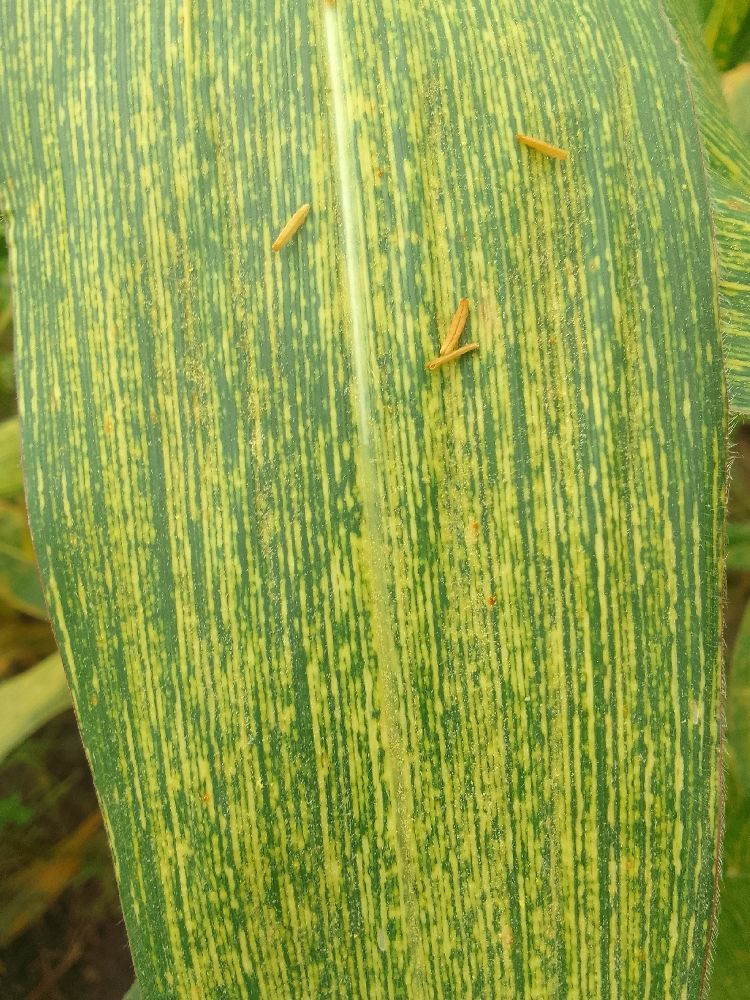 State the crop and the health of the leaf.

maize, maize streak virus
